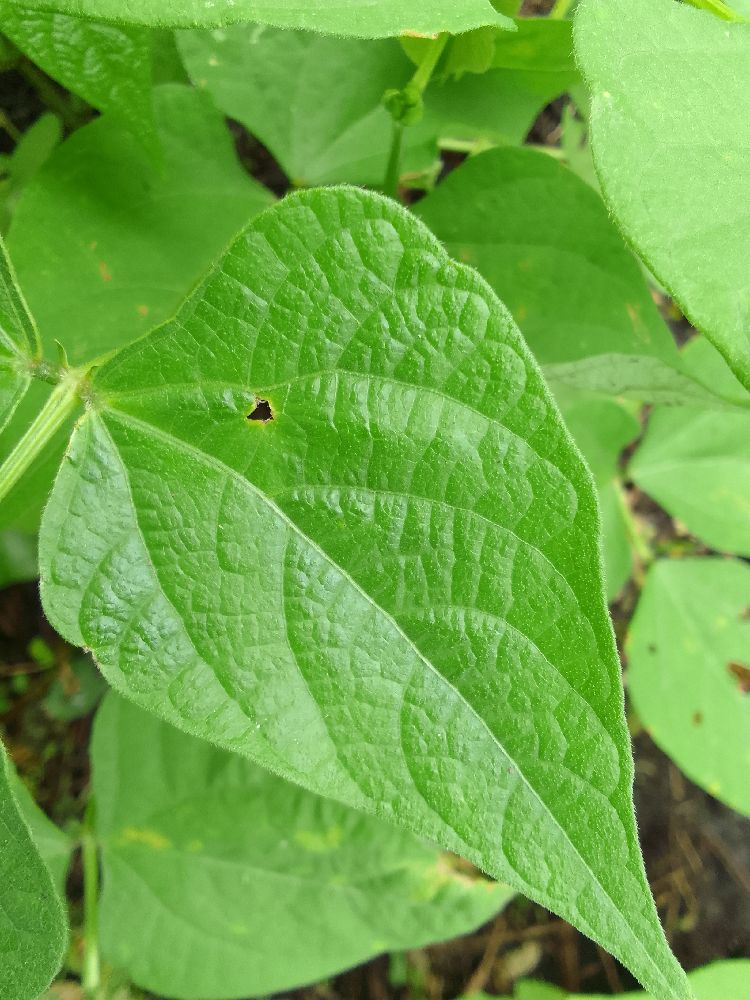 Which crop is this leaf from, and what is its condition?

common bean, healthy
